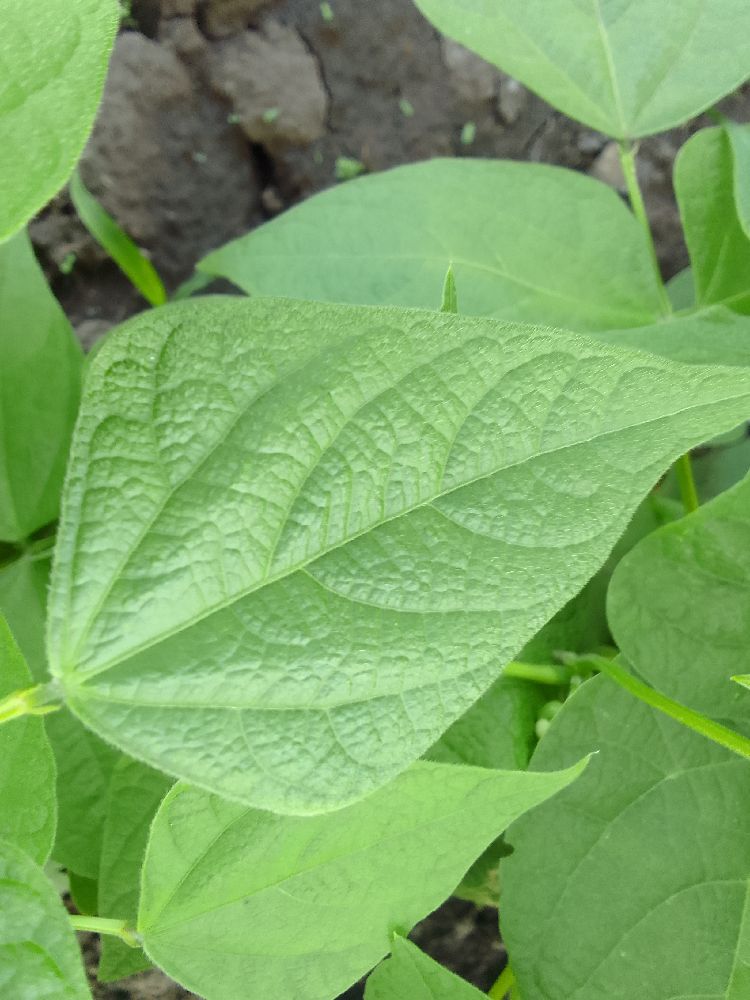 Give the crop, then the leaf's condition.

common bean, healthy
